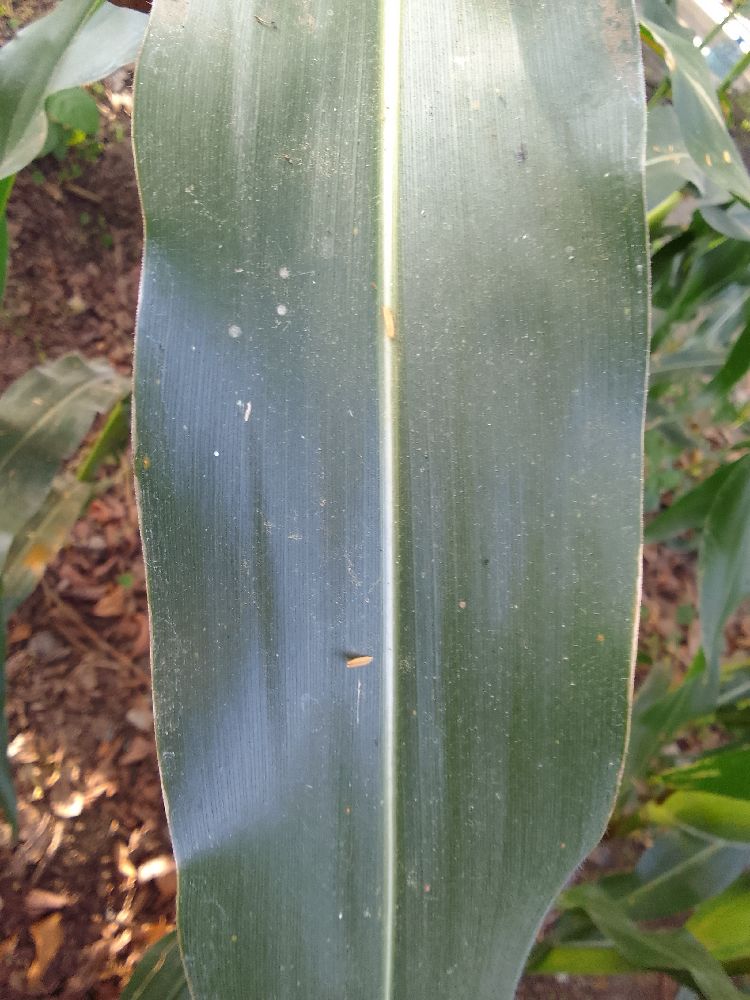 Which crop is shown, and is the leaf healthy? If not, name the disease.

maize, healthy
